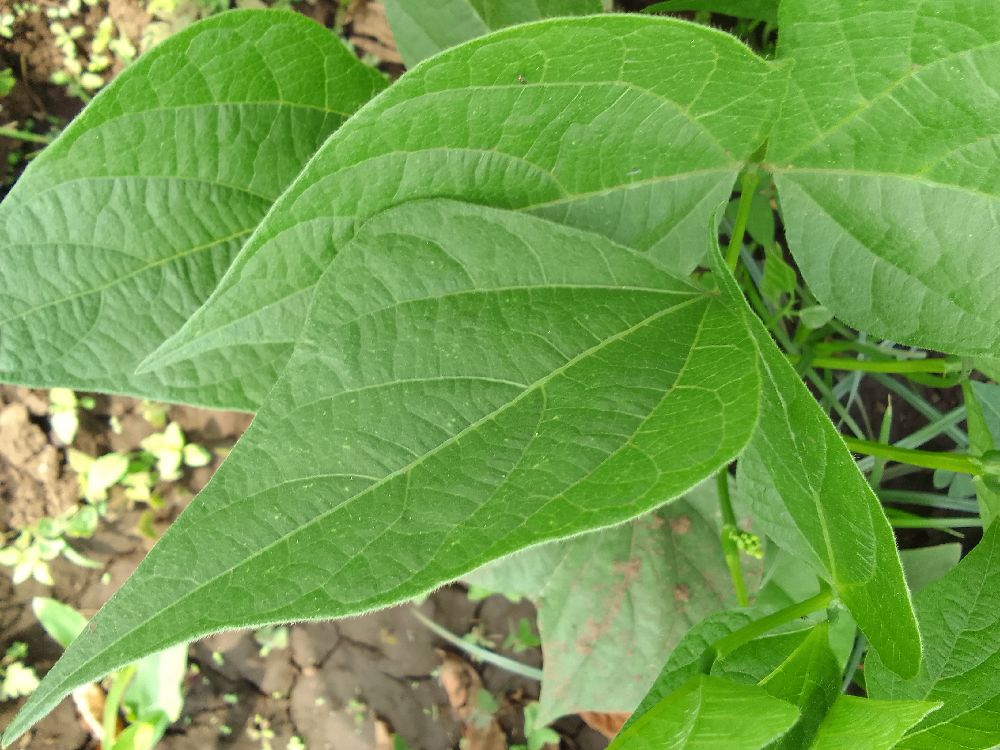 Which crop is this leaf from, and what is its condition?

common bean, healthy
